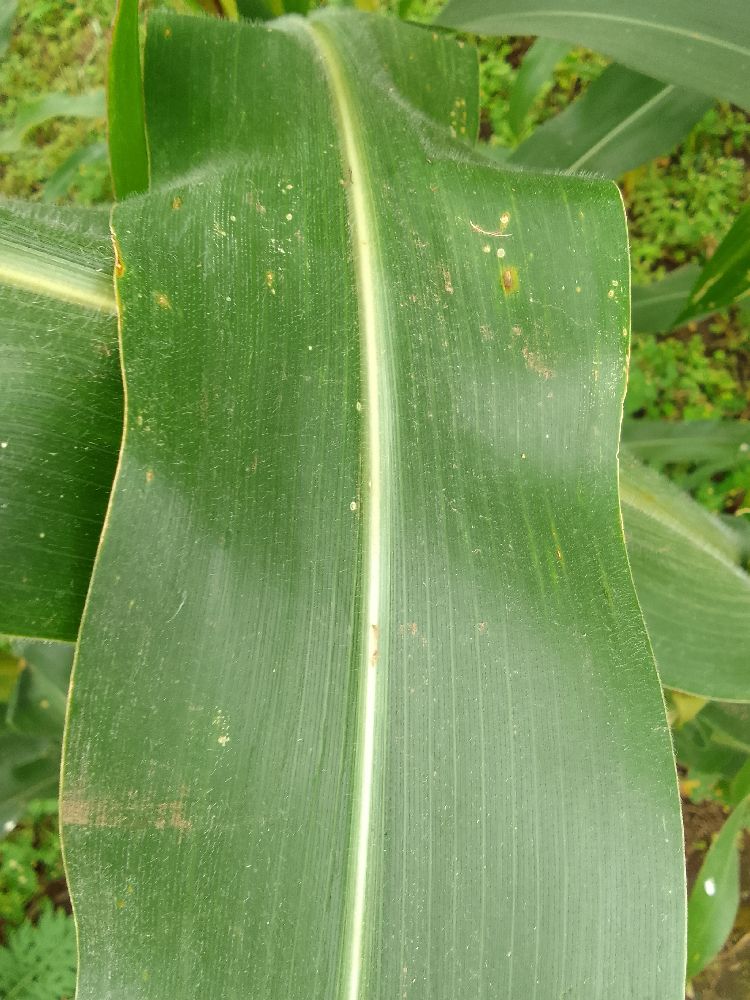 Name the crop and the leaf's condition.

maize, healthy
